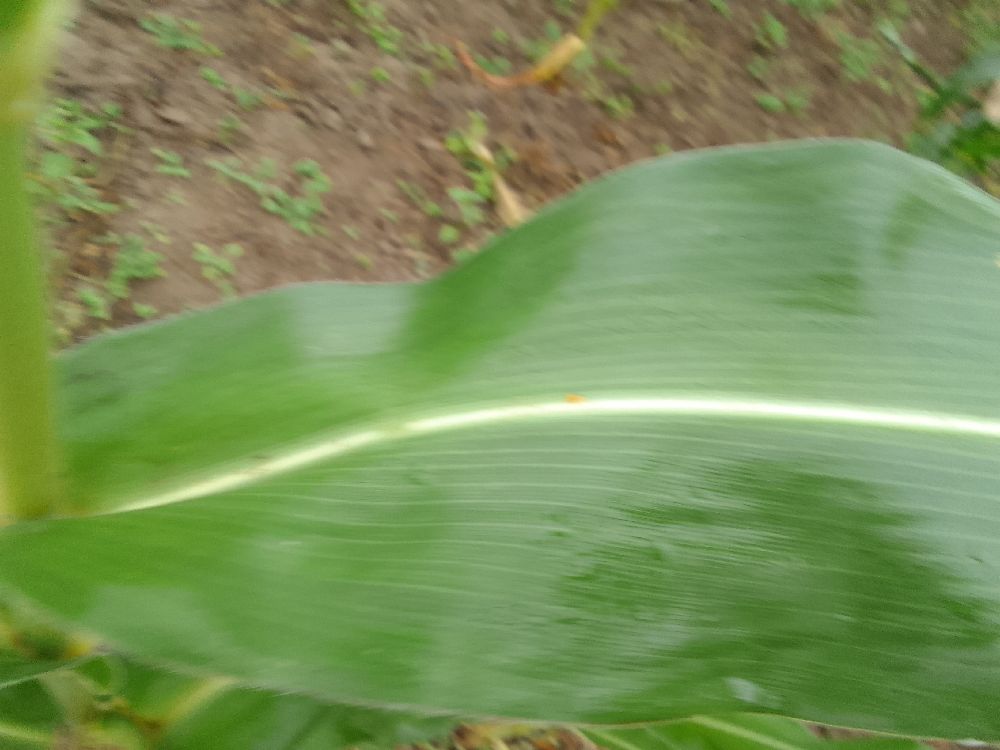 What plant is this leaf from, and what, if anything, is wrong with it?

maize, healthy
